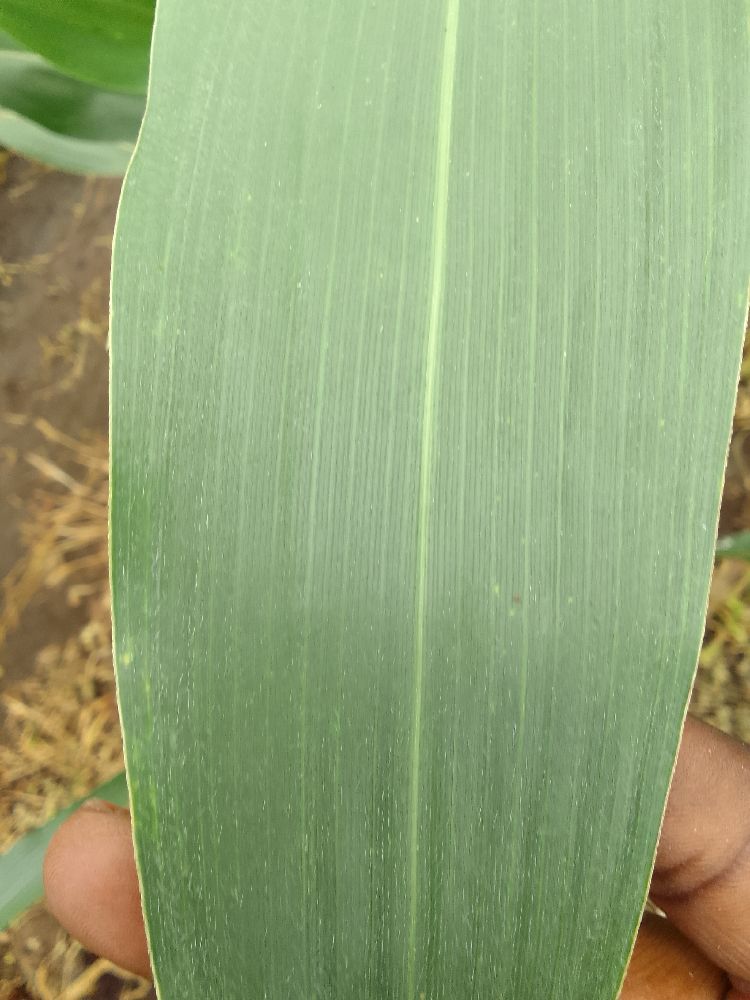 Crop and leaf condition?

maize, healthy
